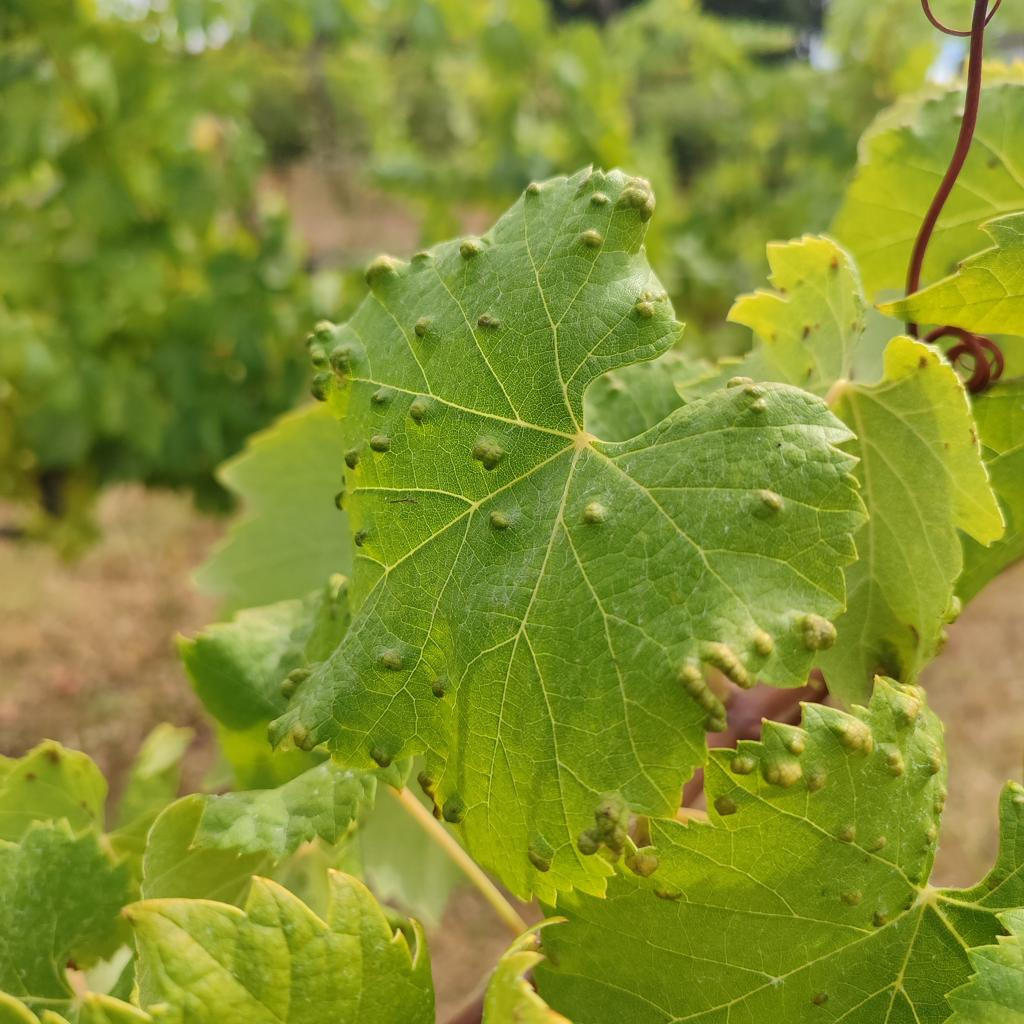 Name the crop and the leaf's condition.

grapevine, erineum mite
